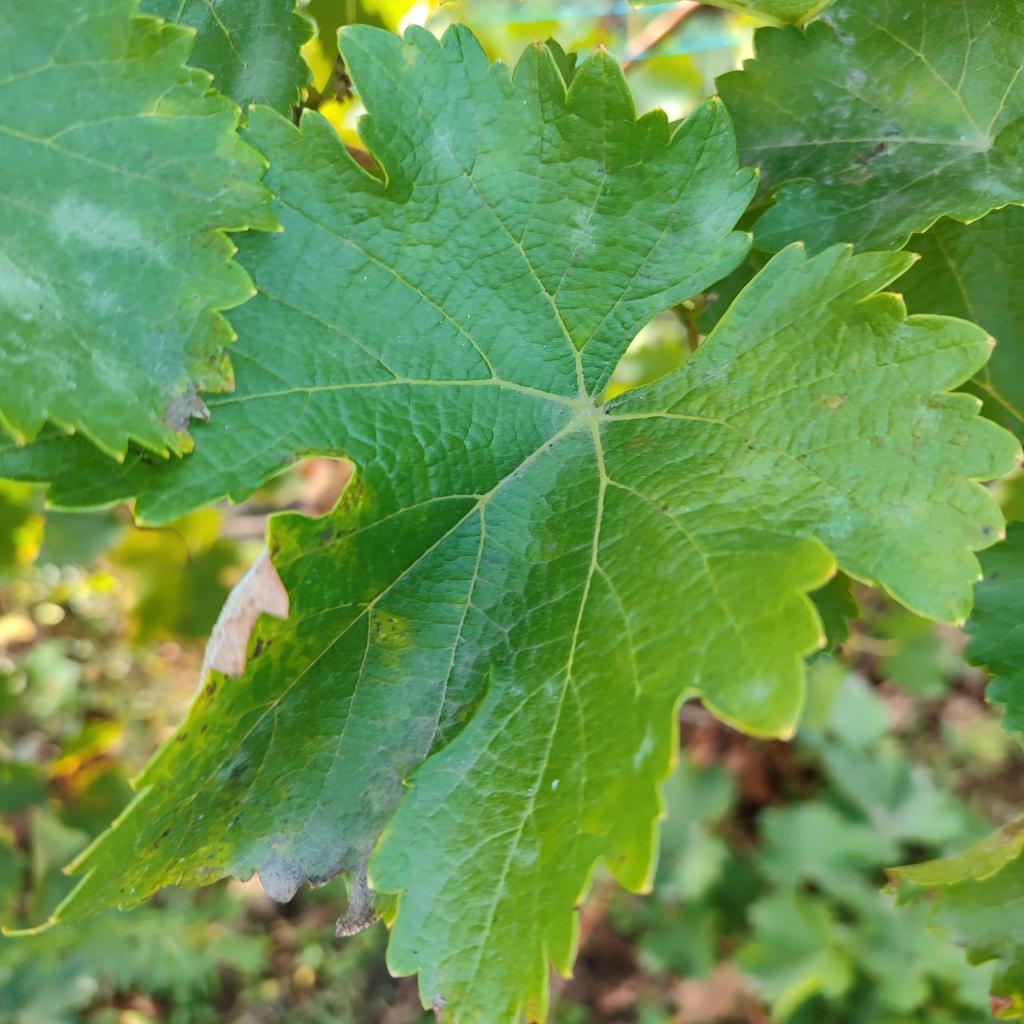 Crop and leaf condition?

grapevine, powdery mildew
